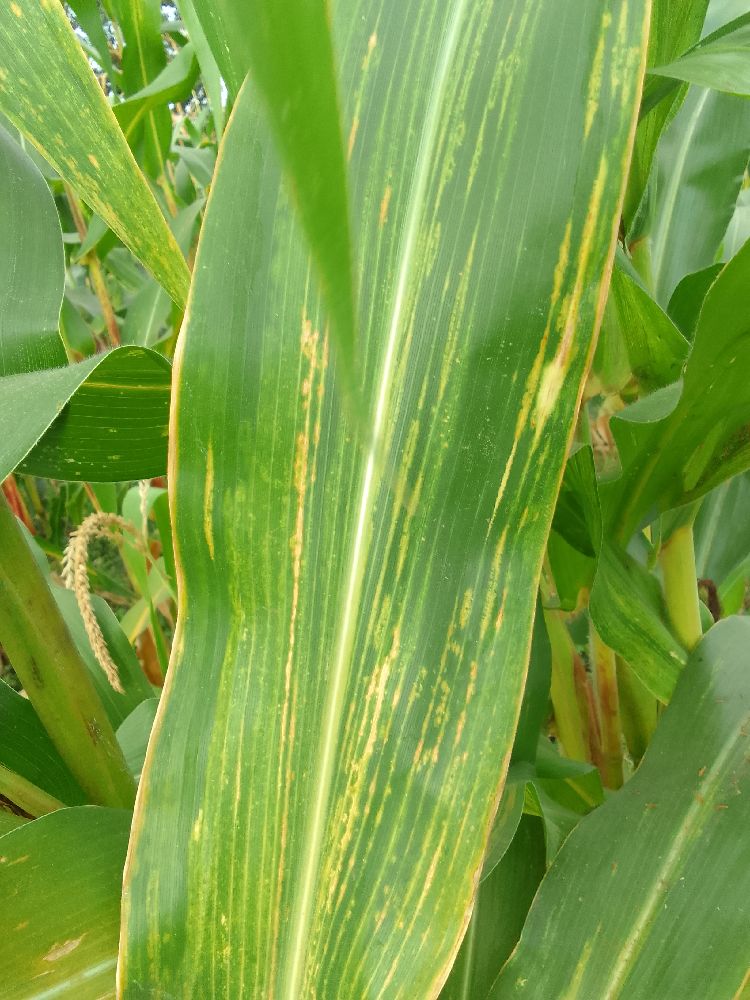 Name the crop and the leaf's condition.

maize, maize lethal necrosis
